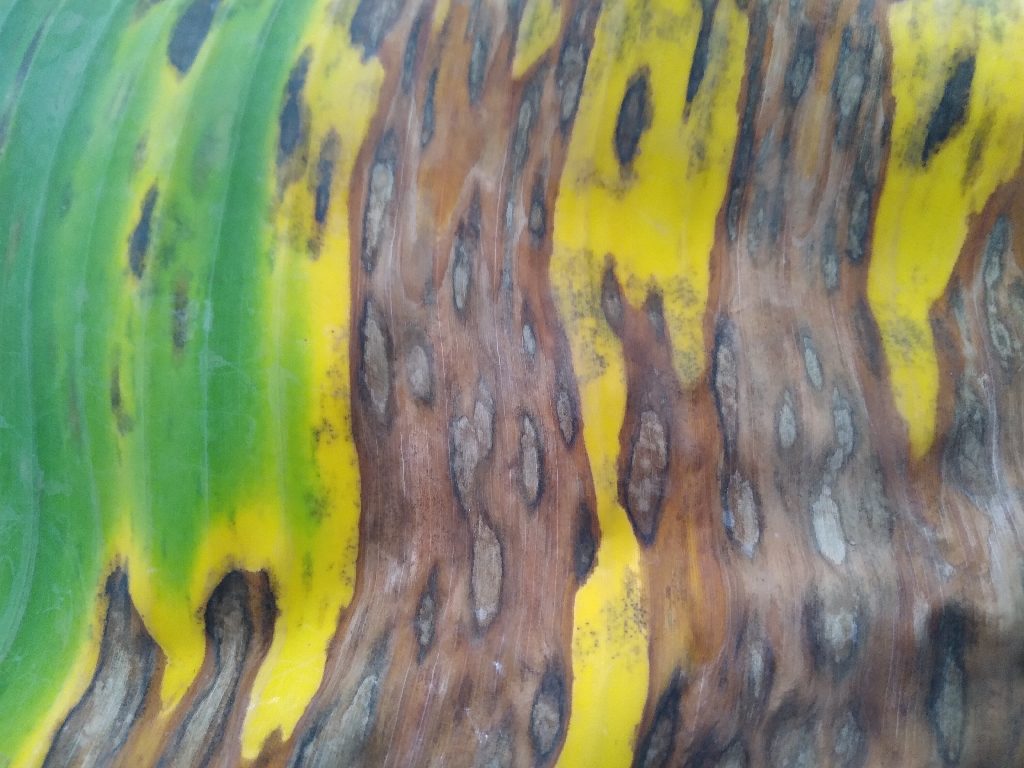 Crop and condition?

banana, black sigatoka
